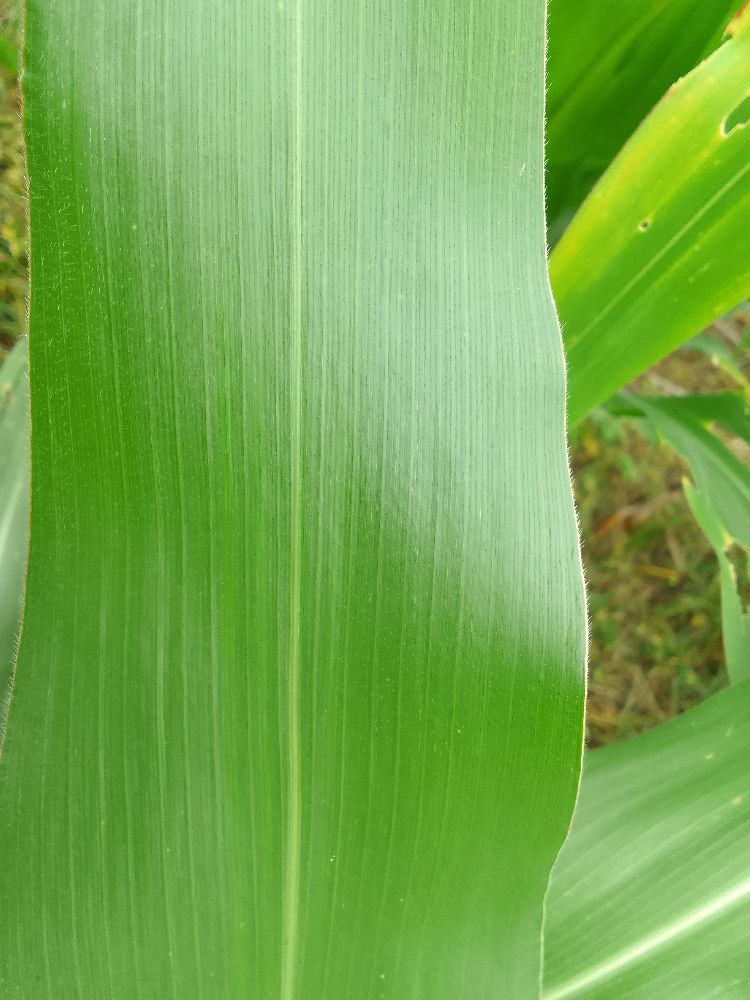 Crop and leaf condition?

maize, healthy
